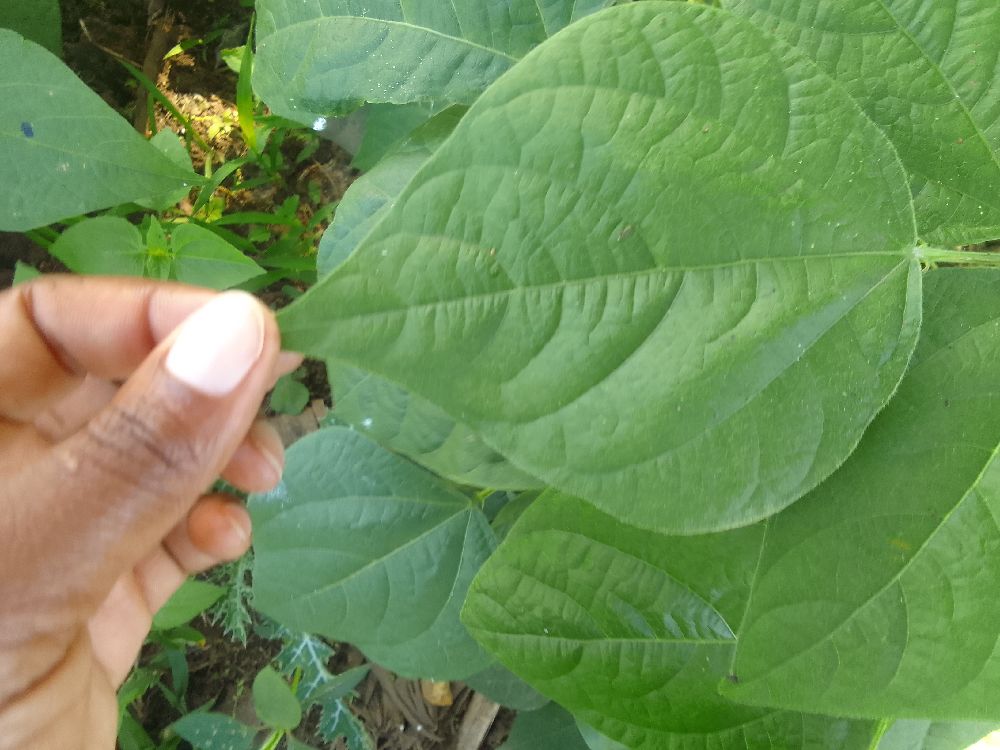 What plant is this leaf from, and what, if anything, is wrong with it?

common bean, healthy
